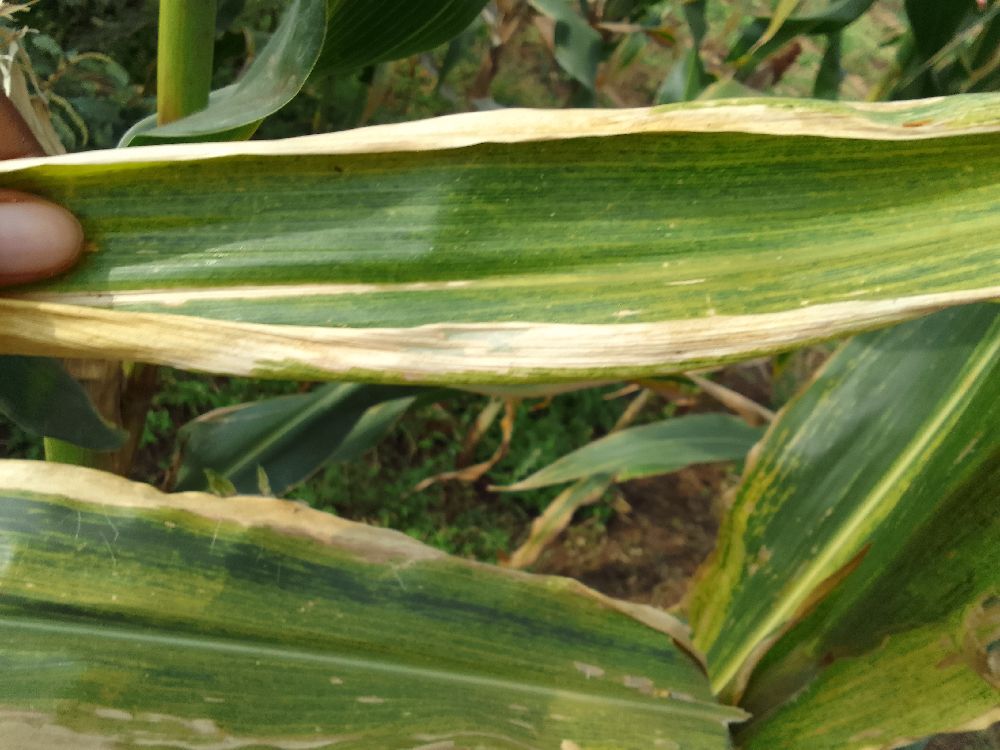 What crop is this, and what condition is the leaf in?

maize, maize lethal necrosis
